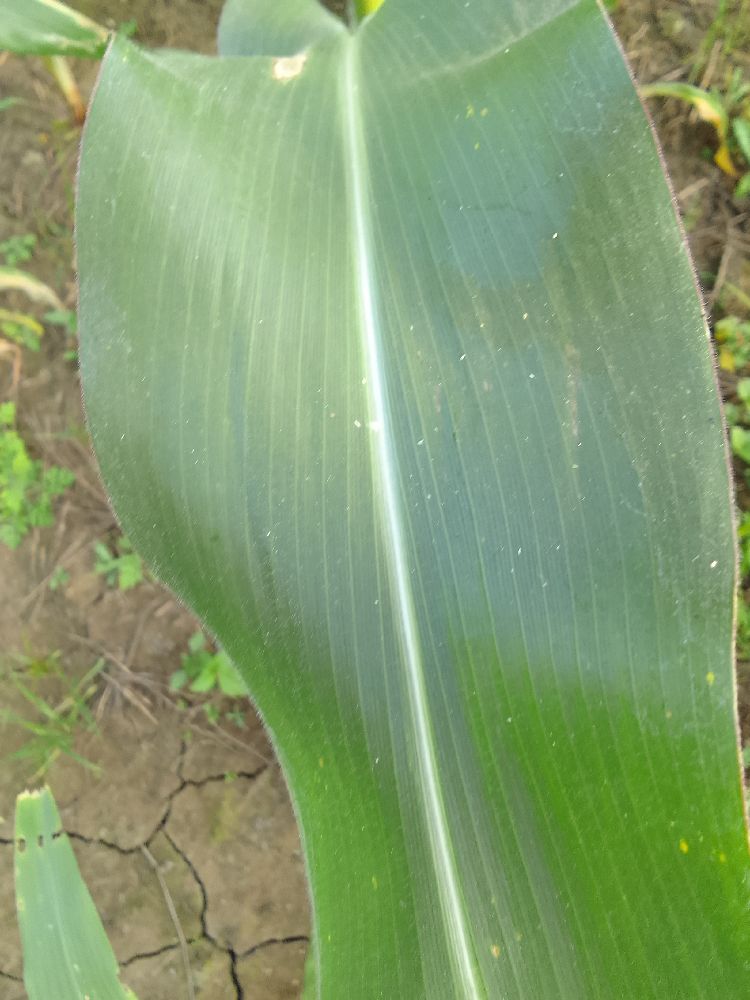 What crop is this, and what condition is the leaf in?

maize, healthy
